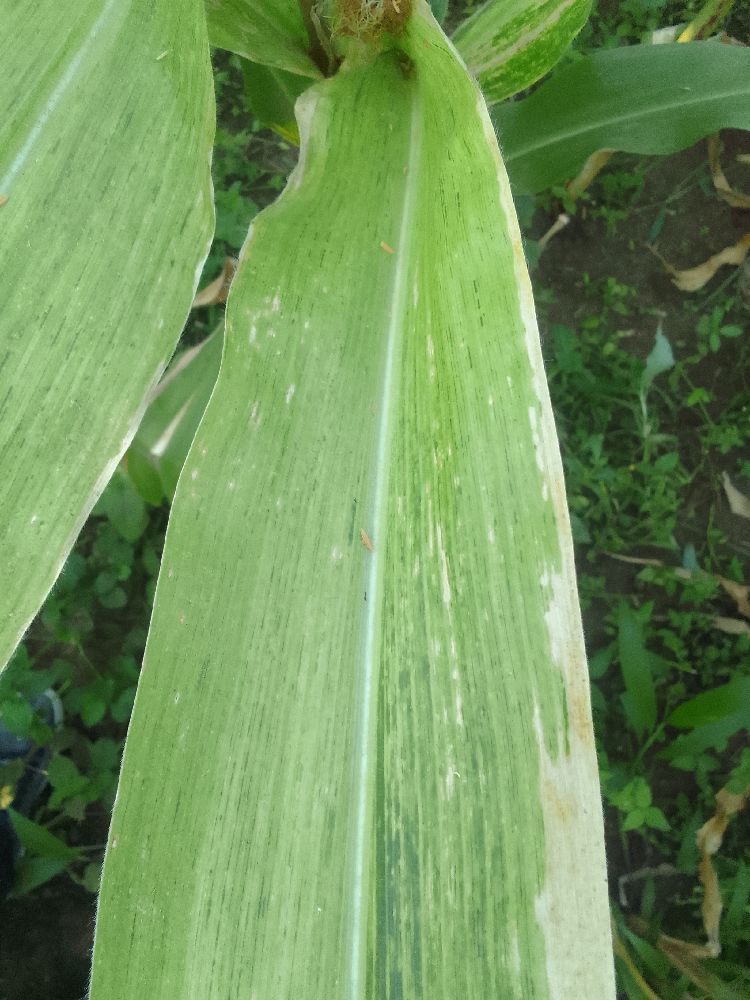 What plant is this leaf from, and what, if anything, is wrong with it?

maize, maize lethal necrosis
